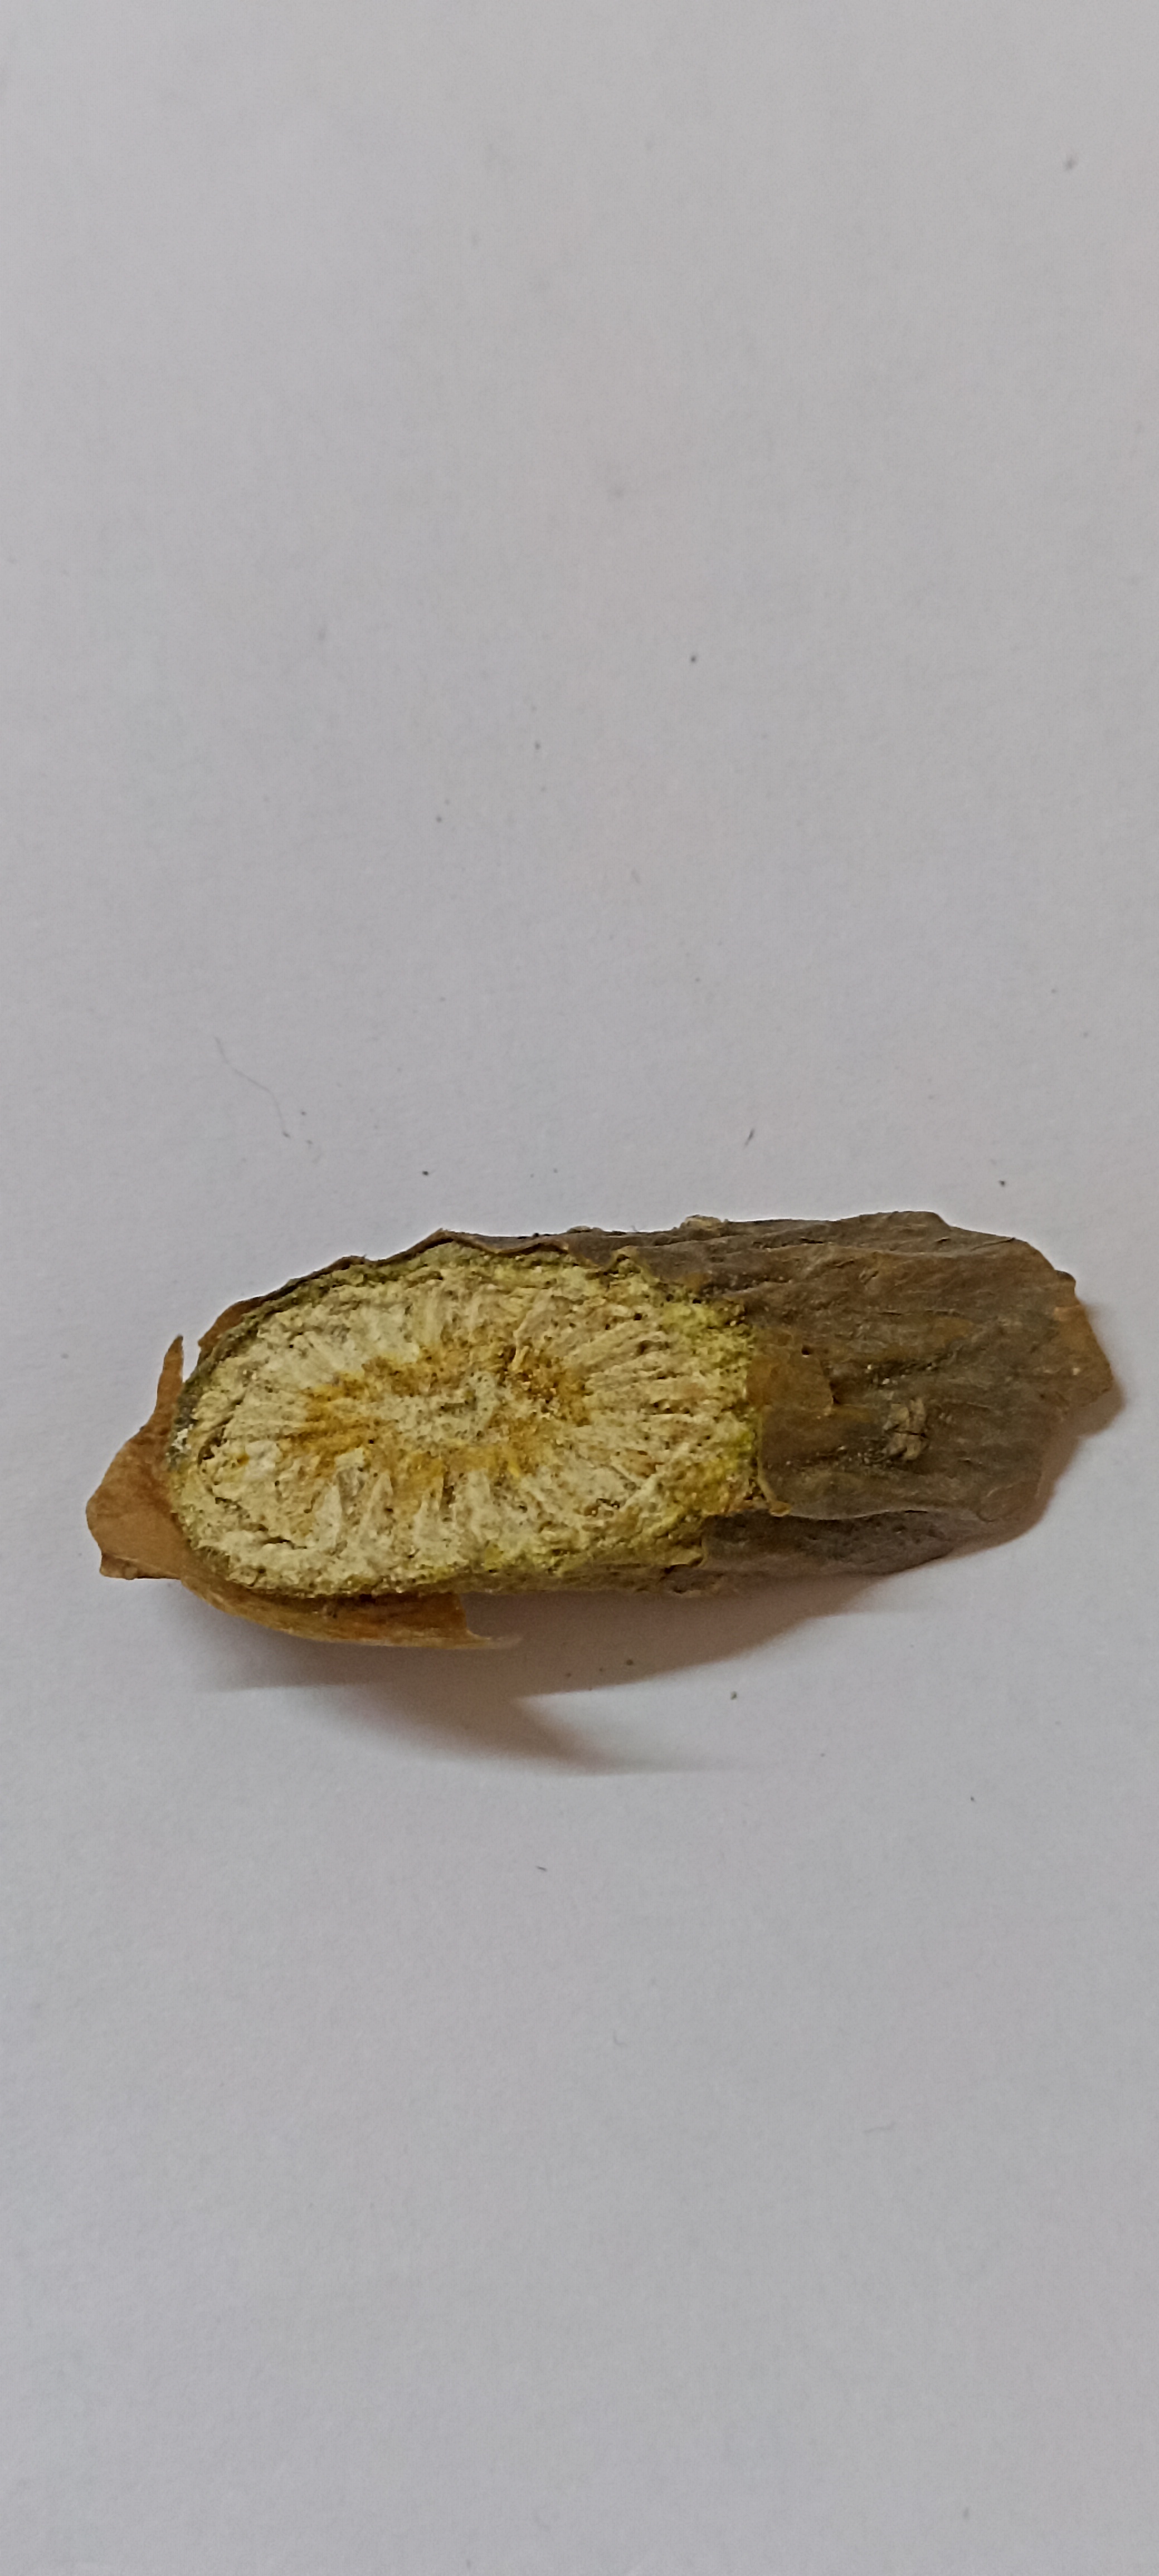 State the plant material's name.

gulvel
